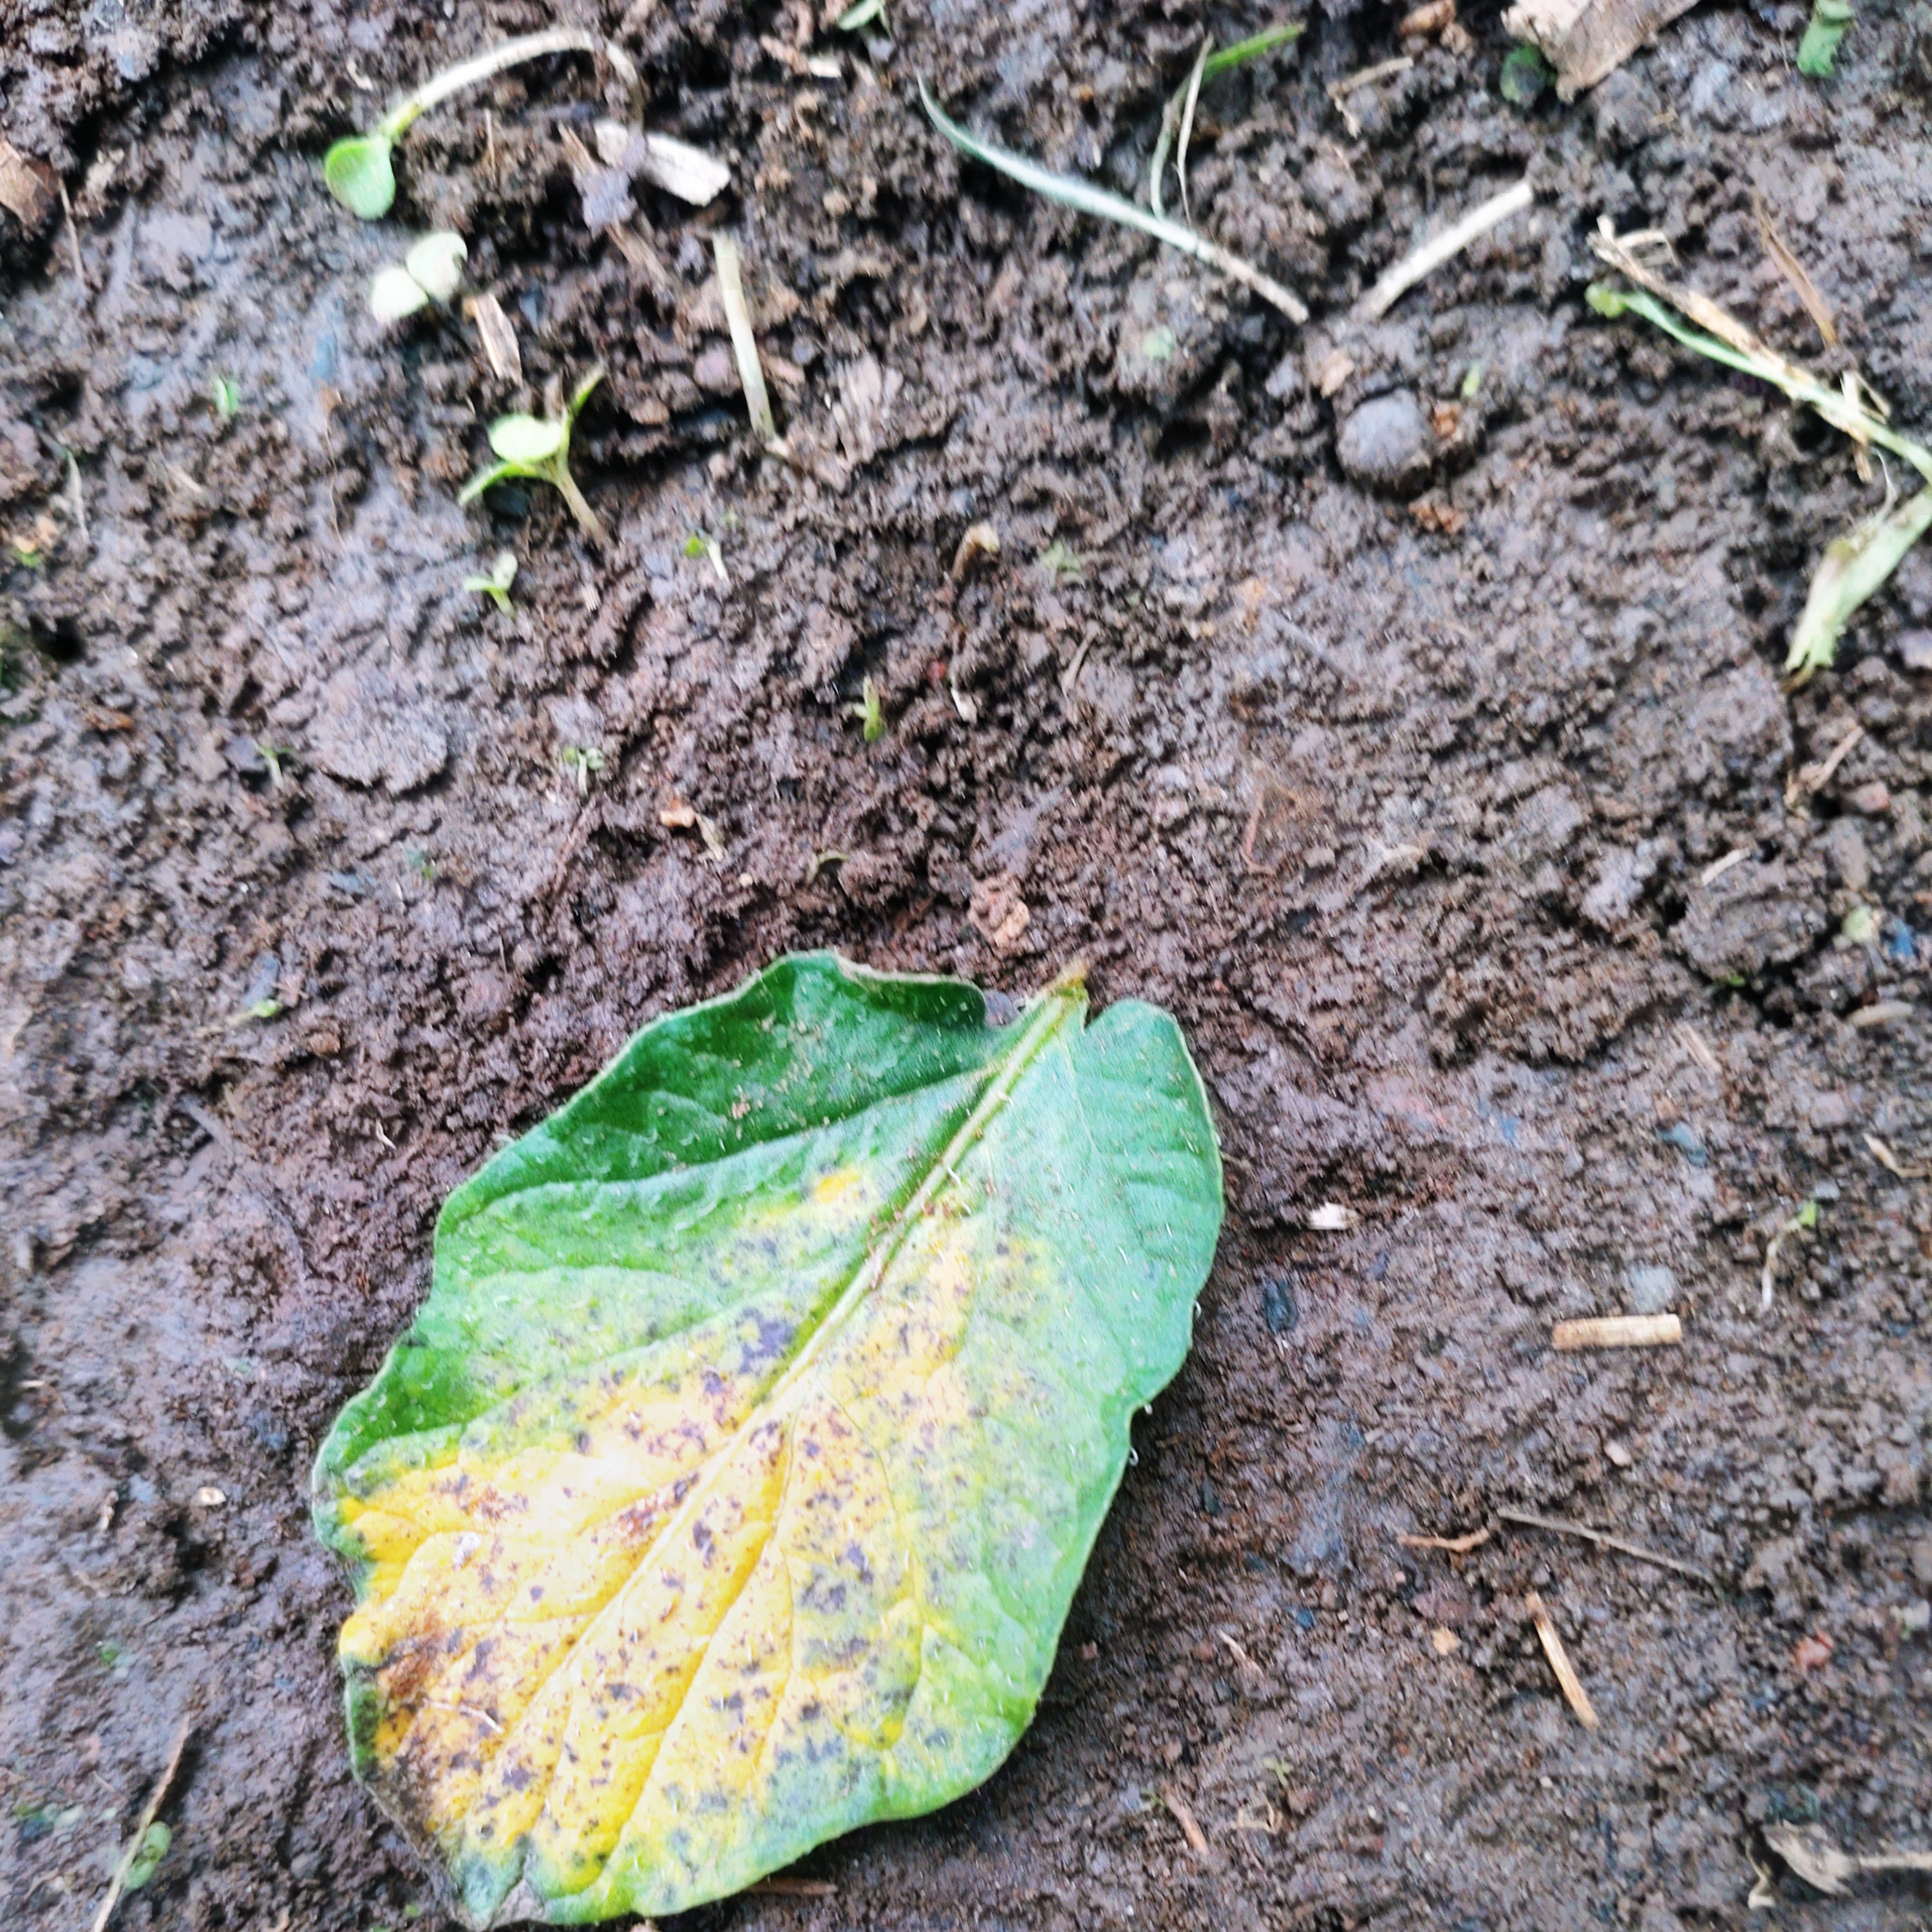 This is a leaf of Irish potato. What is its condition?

late blight
